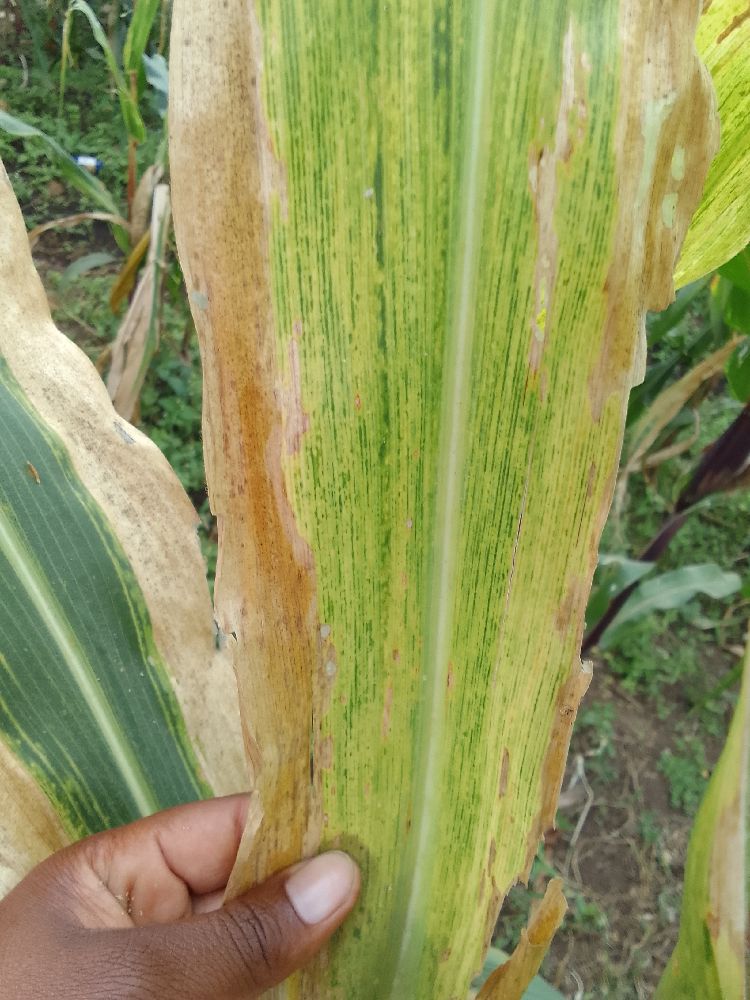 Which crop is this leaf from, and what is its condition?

maize, maize lethal necrosis
